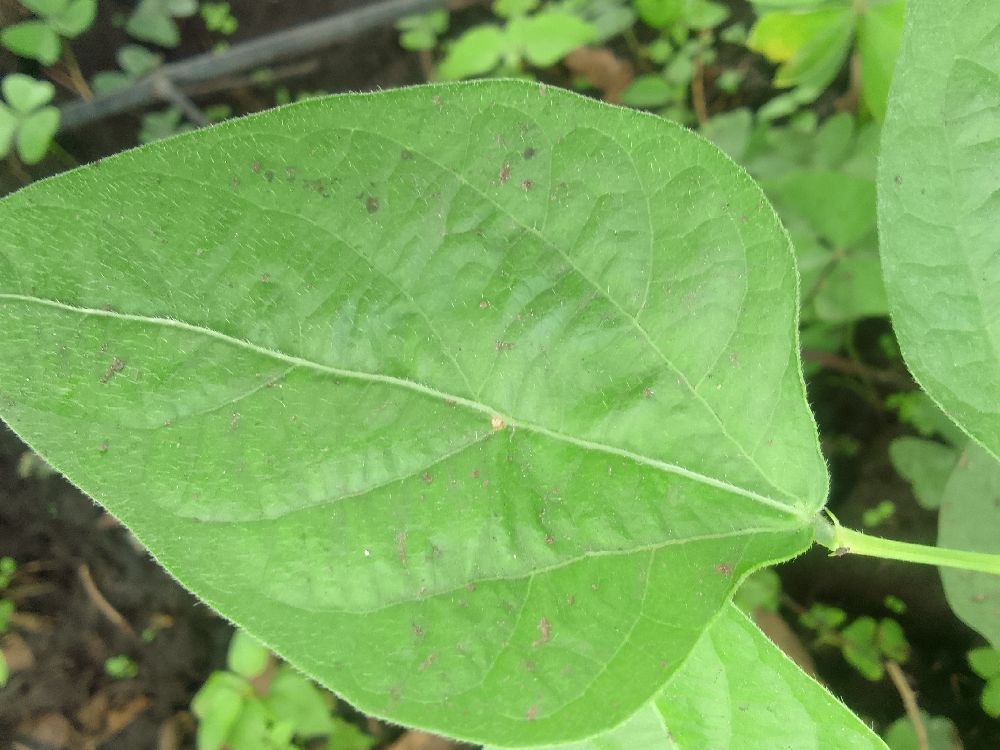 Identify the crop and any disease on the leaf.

common bean, healthy
